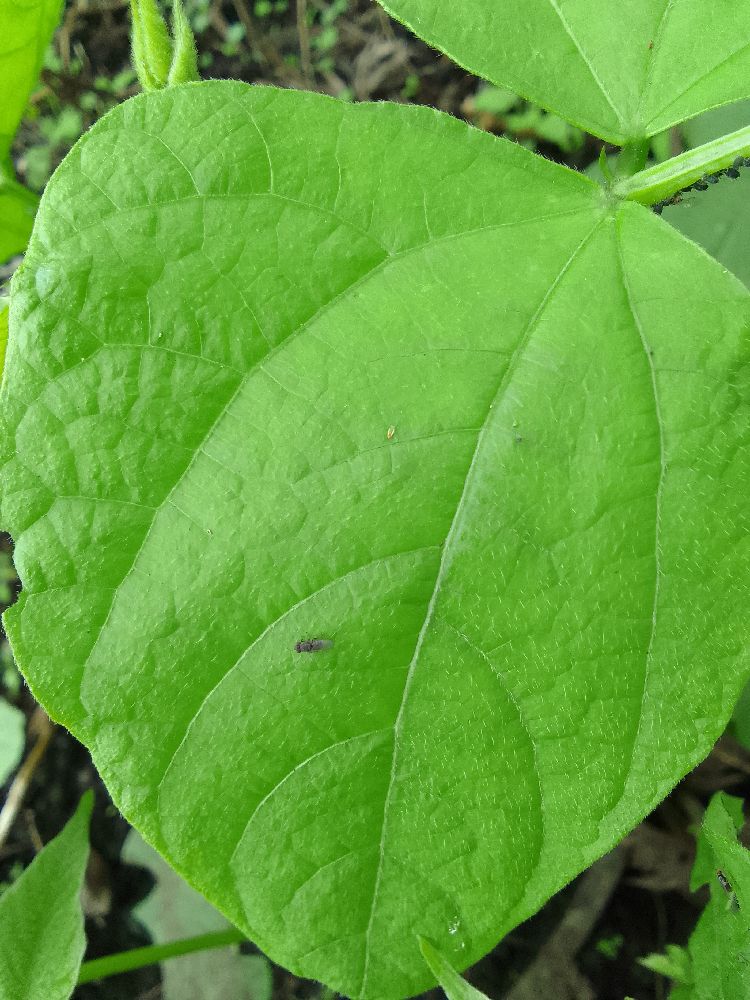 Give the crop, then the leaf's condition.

common bean, healthy
